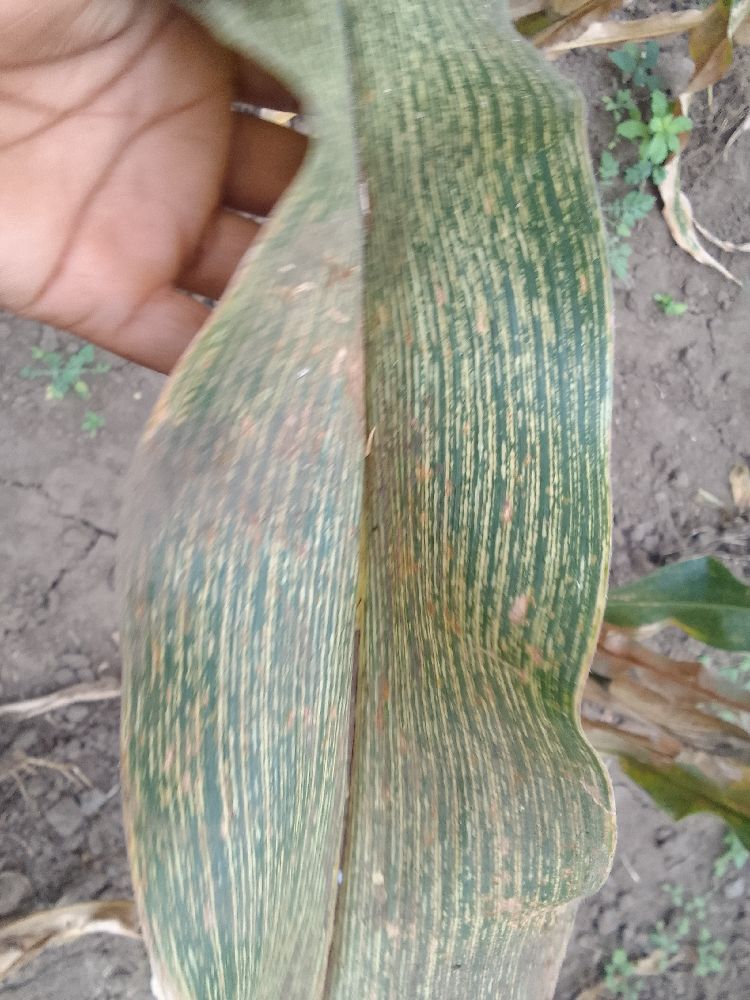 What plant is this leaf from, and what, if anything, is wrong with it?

maize, maize streak virus
